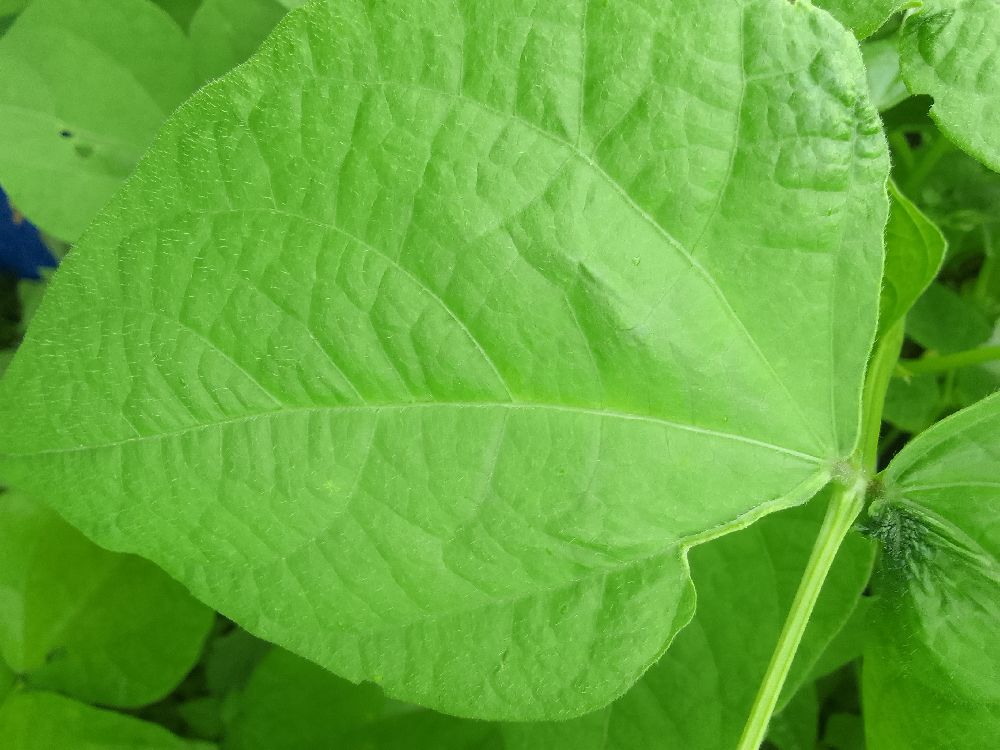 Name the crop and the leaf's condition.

common bean, healthy
